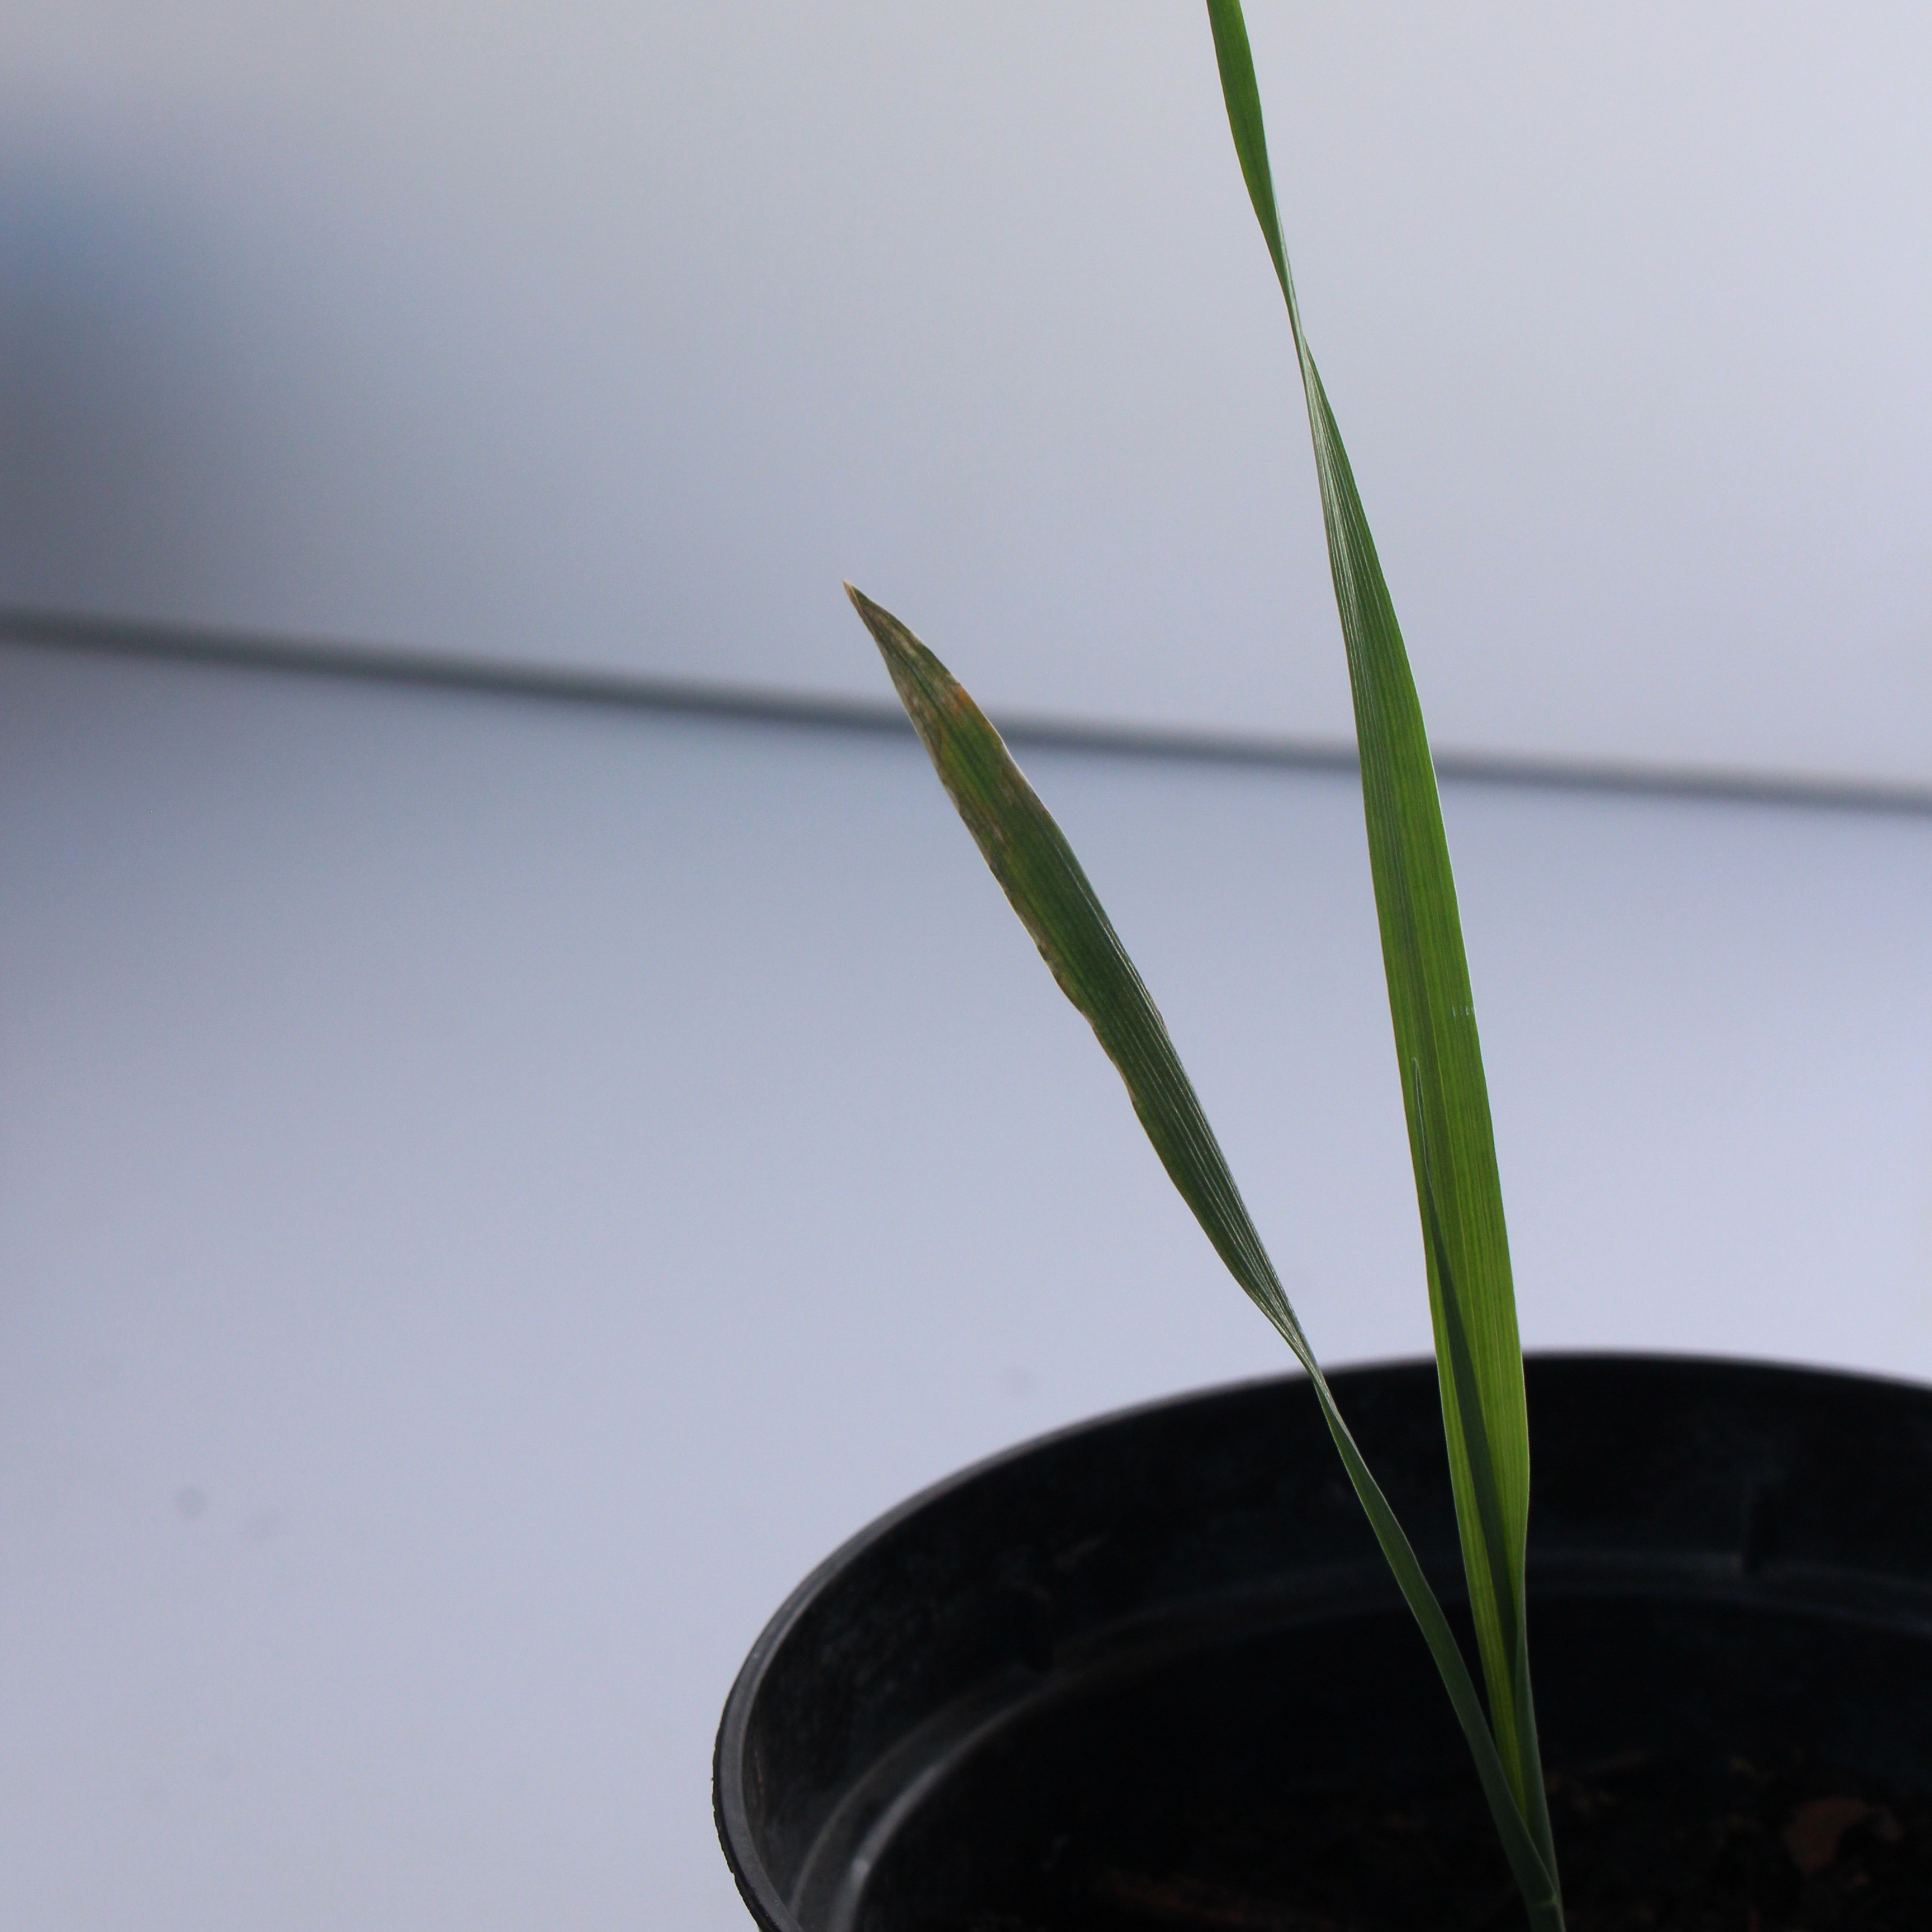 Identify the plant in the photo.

Avena sterilis
